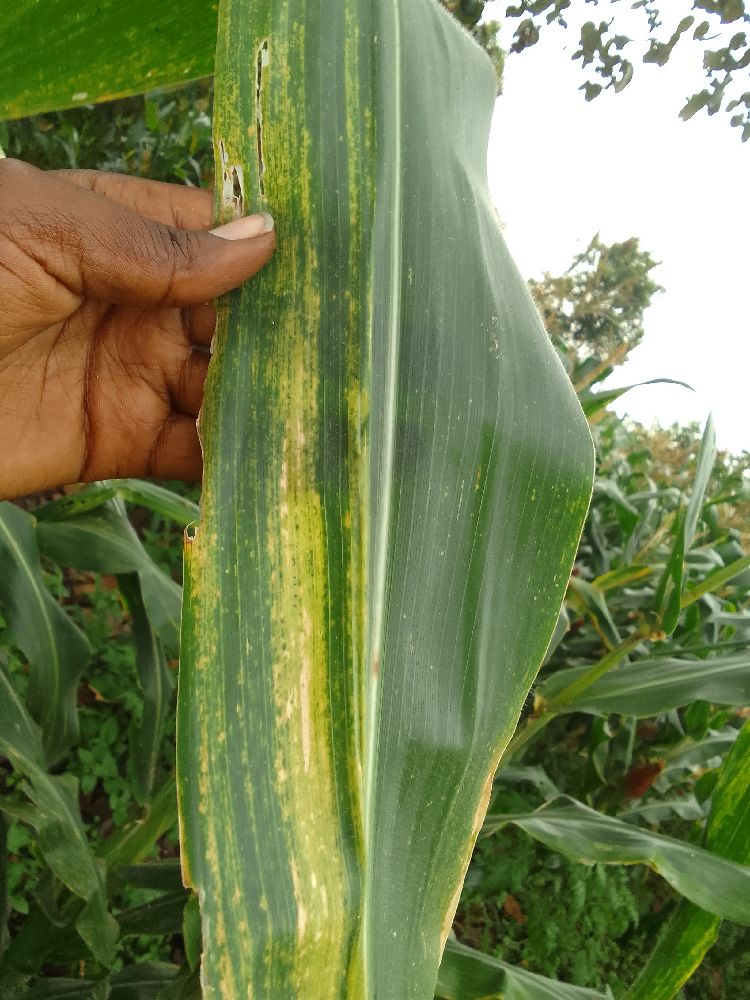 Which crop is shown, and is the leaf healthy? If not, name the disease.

maize, maize lethal necrosis
